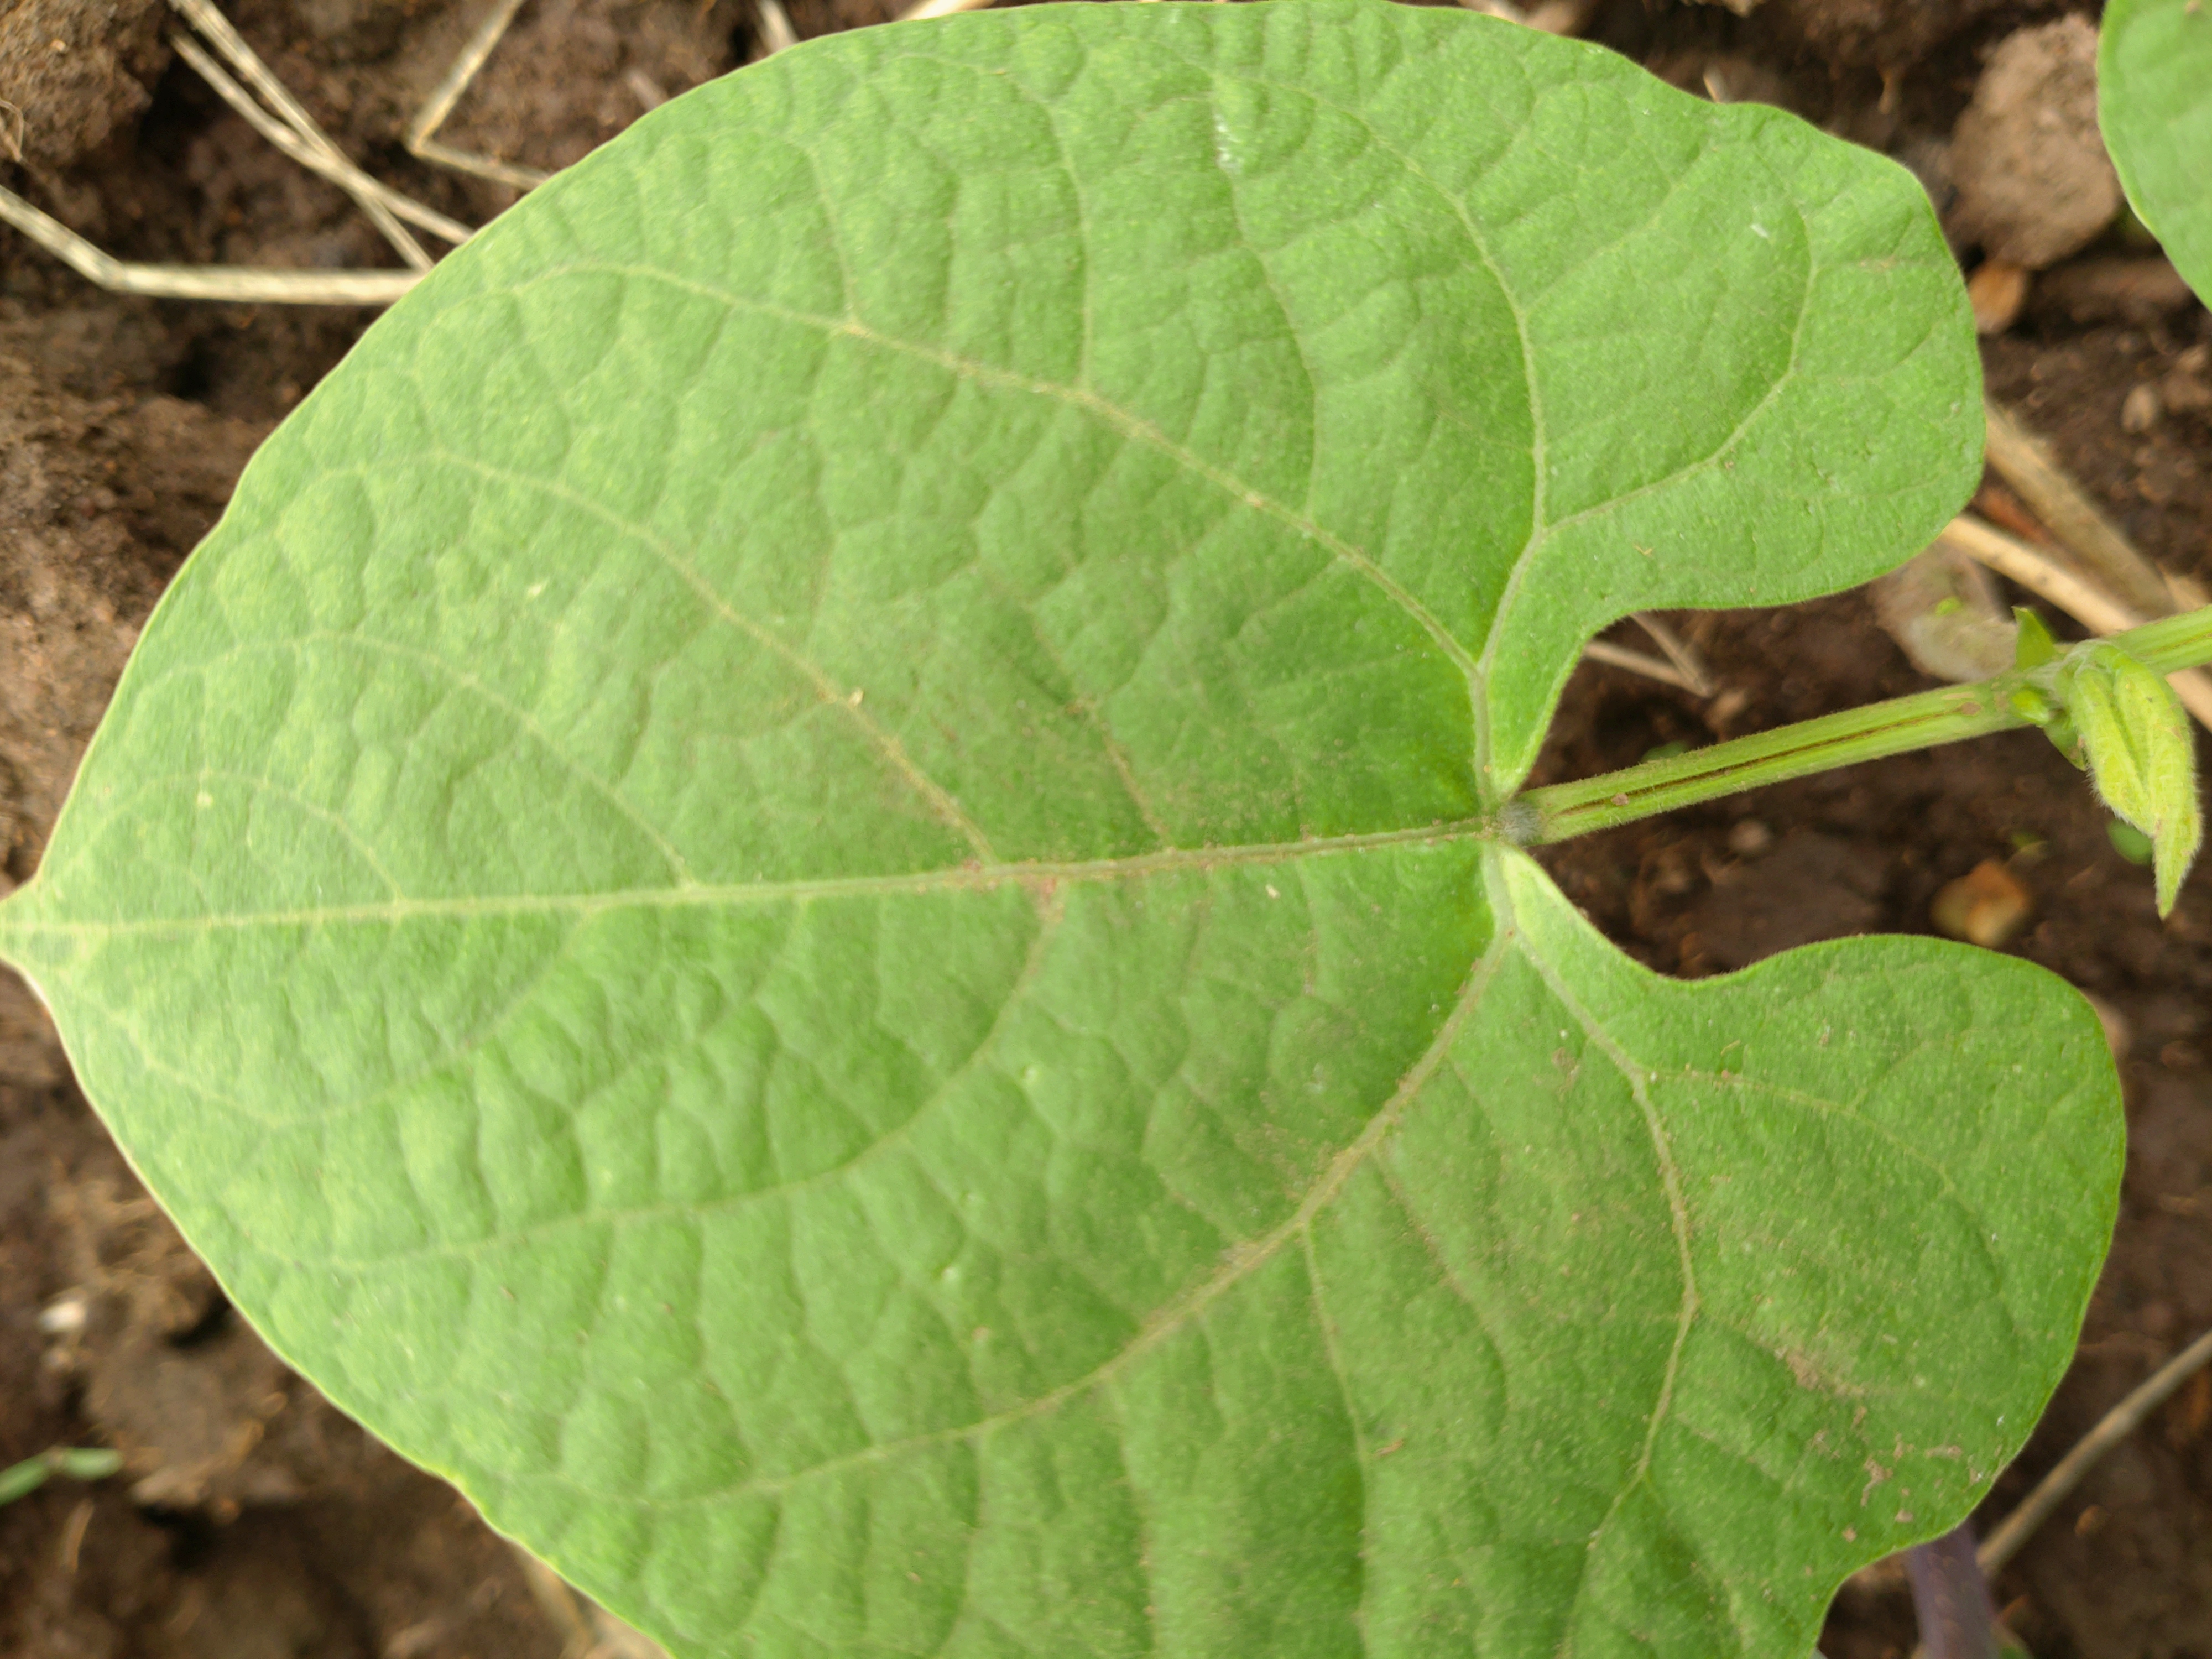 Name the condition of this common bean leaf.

healthy
